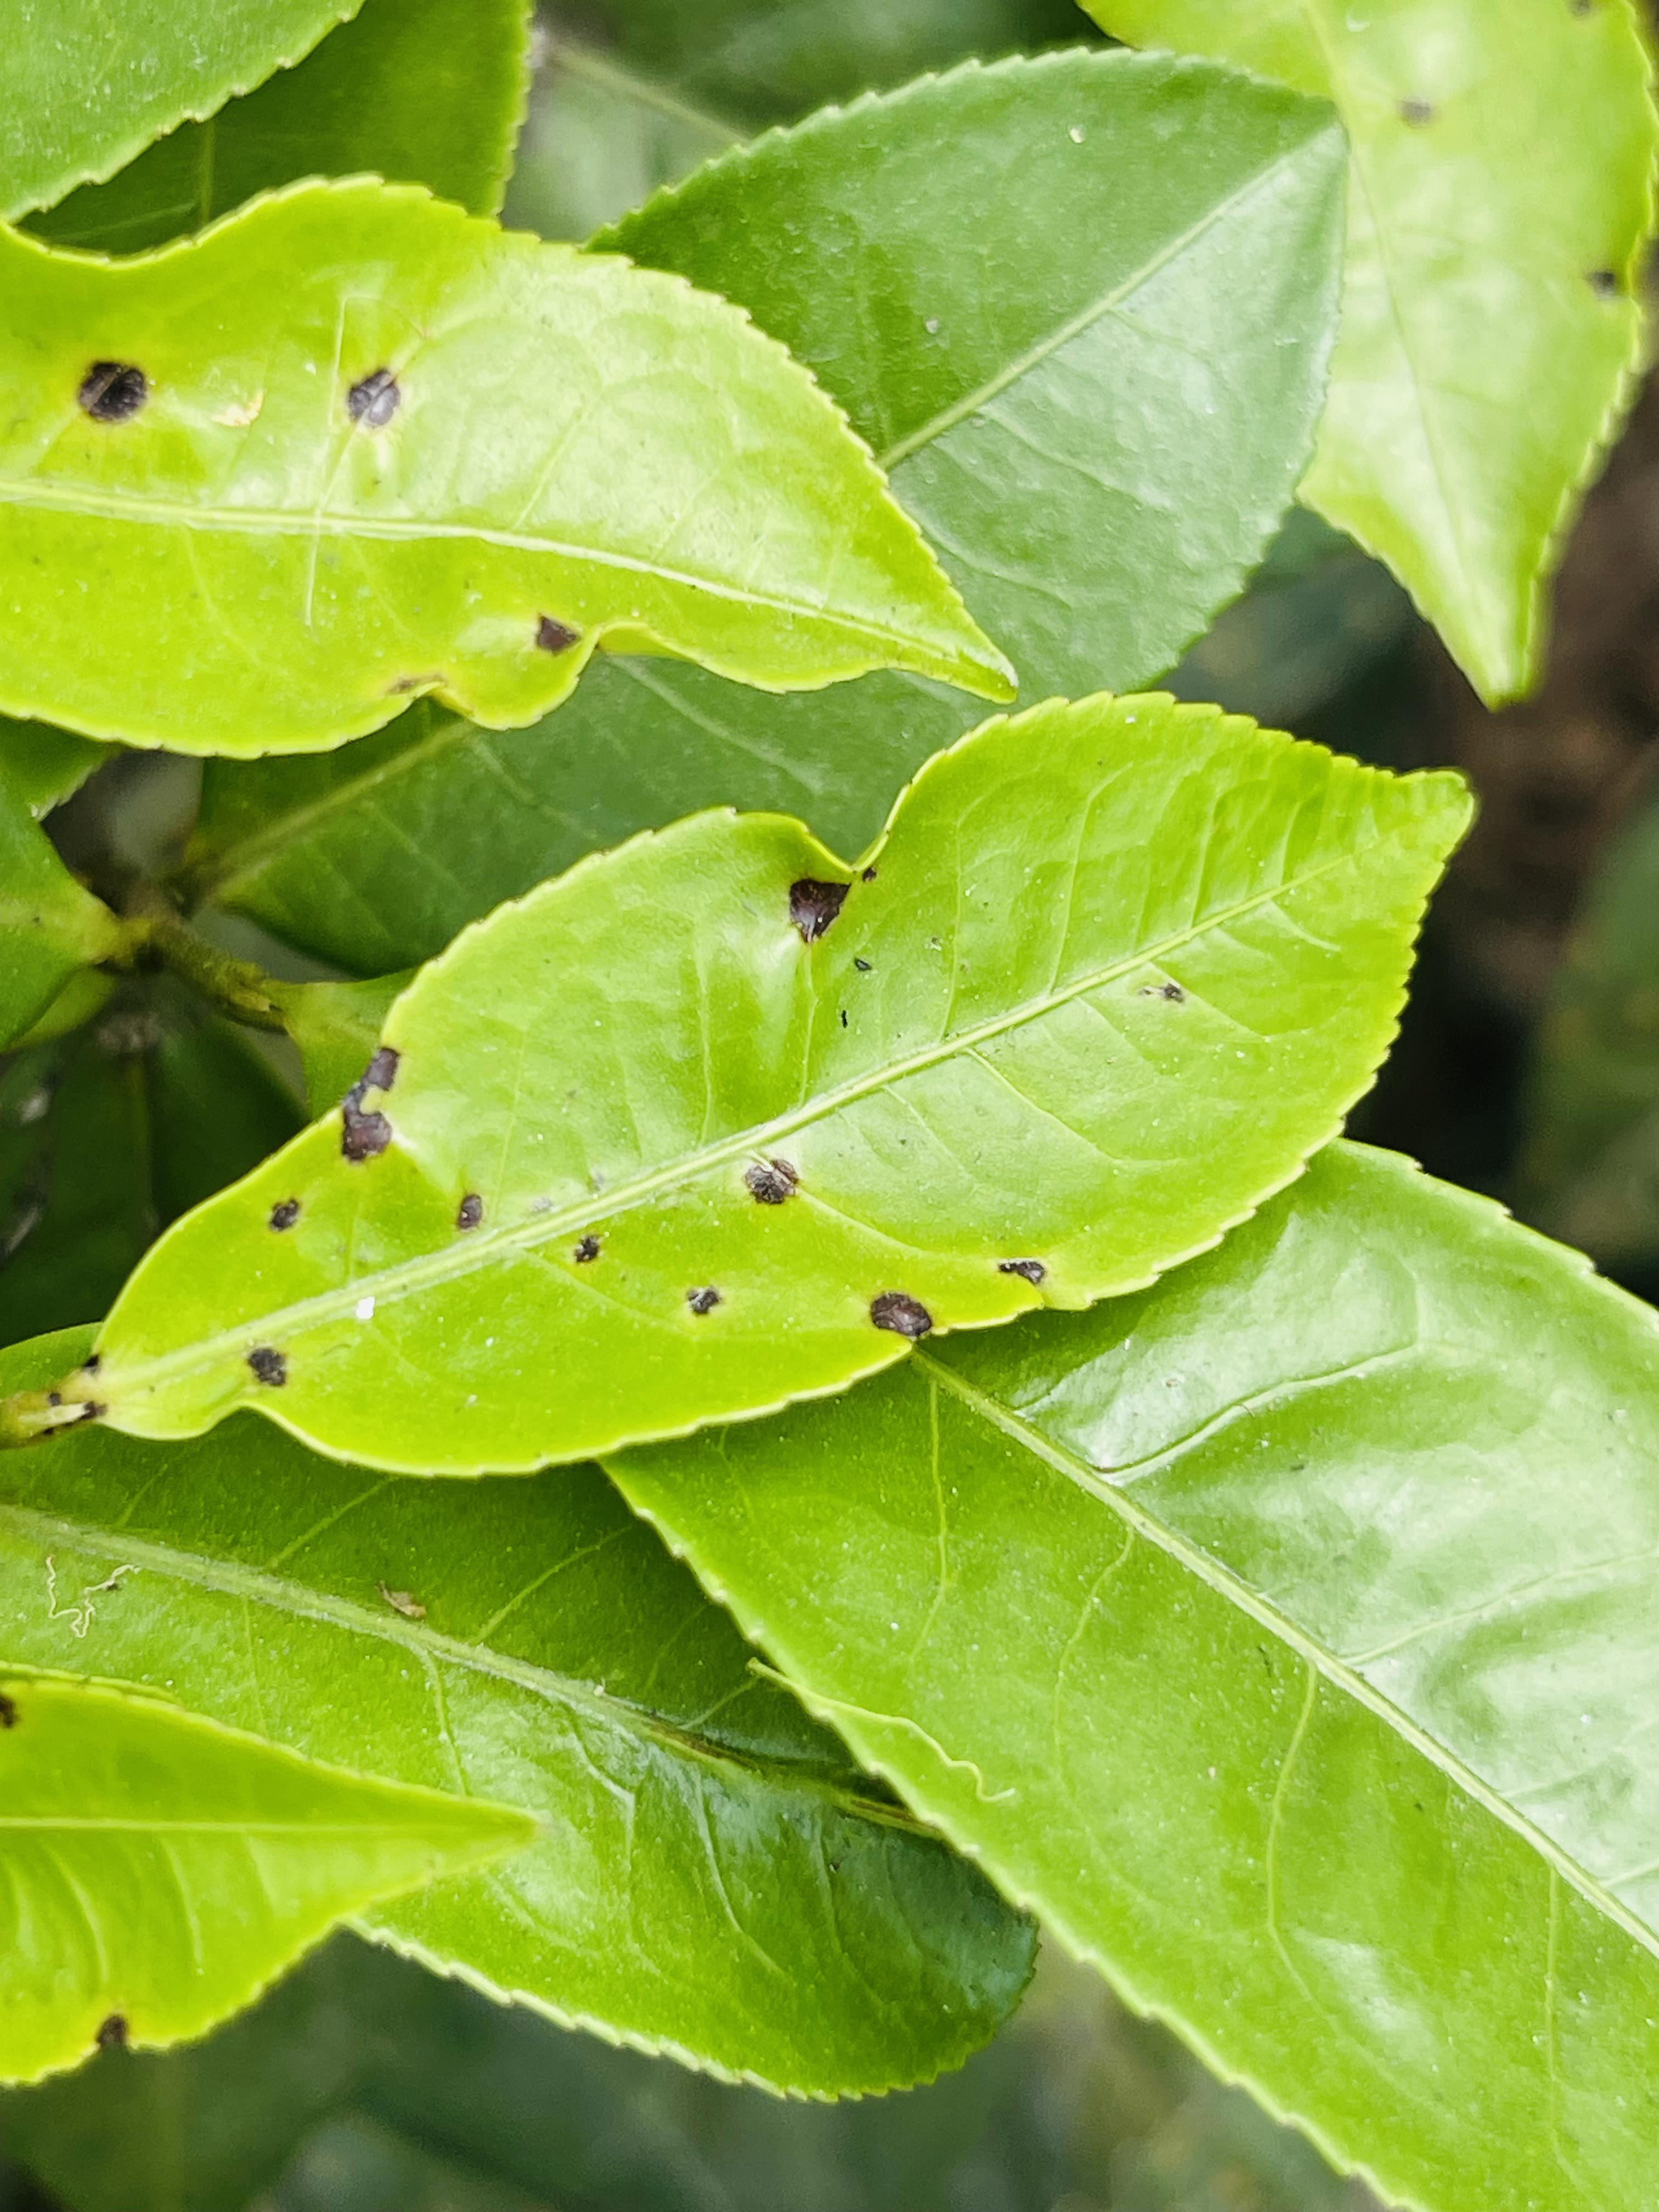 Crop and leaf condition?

tea, helopeltis
